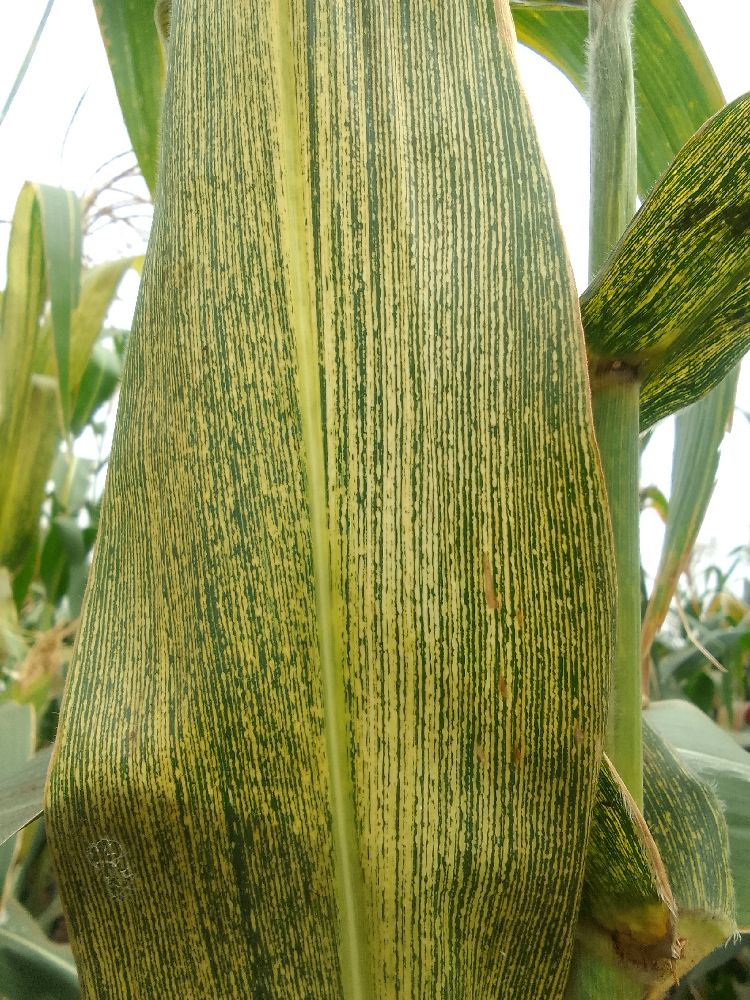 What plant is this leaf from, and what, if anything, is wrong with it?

maize, maize streak virus
